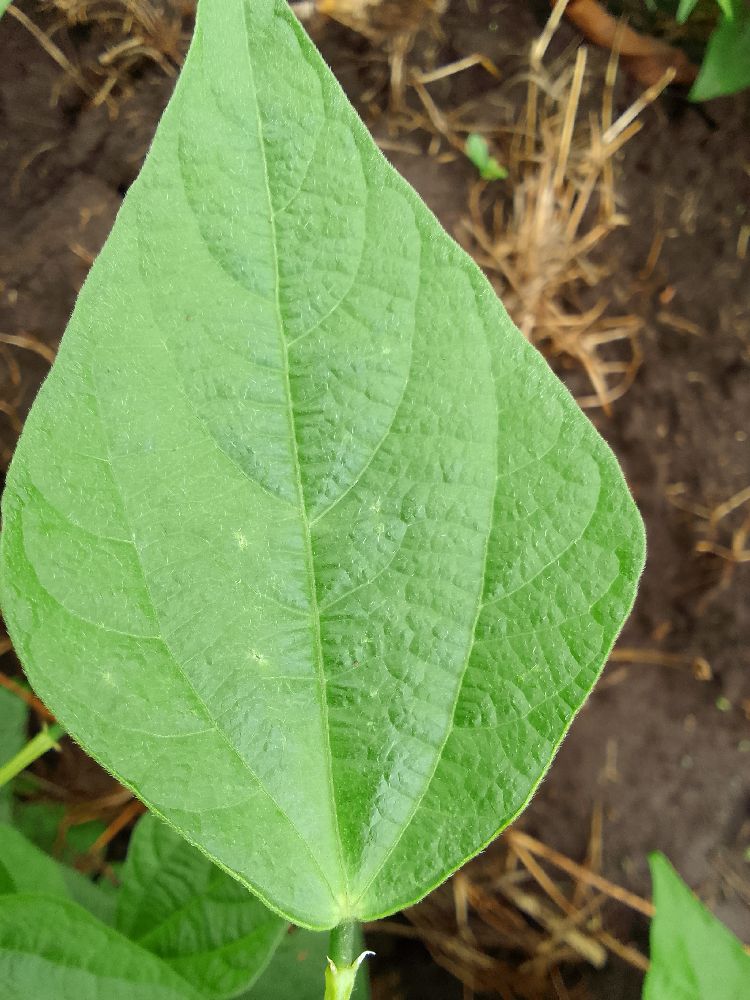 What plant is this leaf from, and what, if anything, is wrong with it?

common bean, healthy
